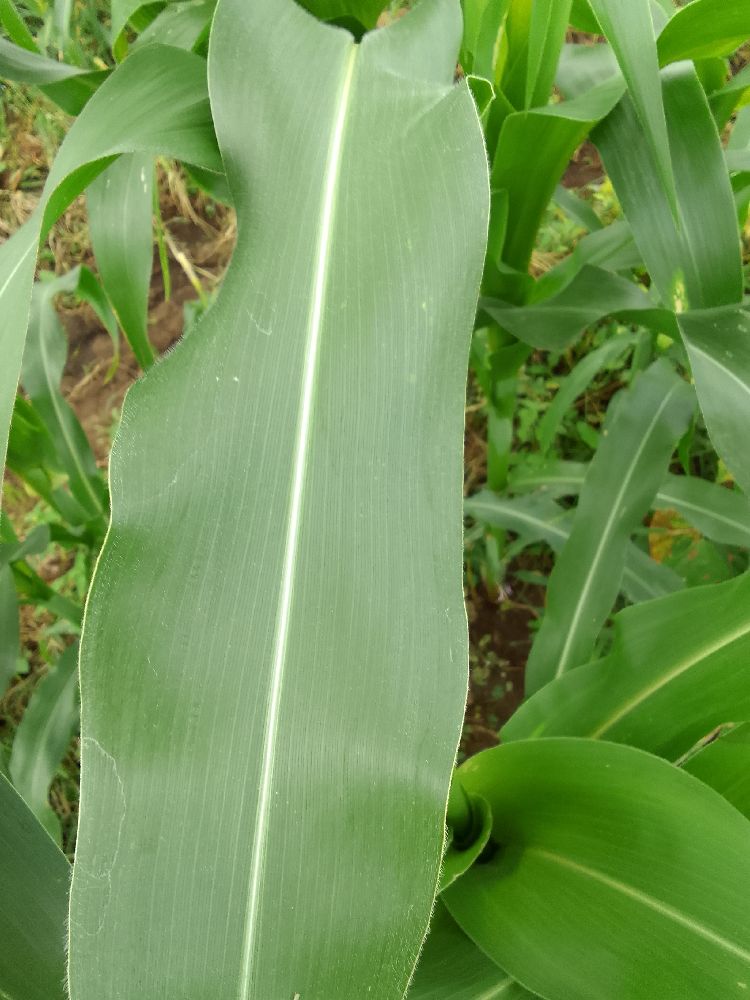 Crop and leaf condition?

maize, healthy
